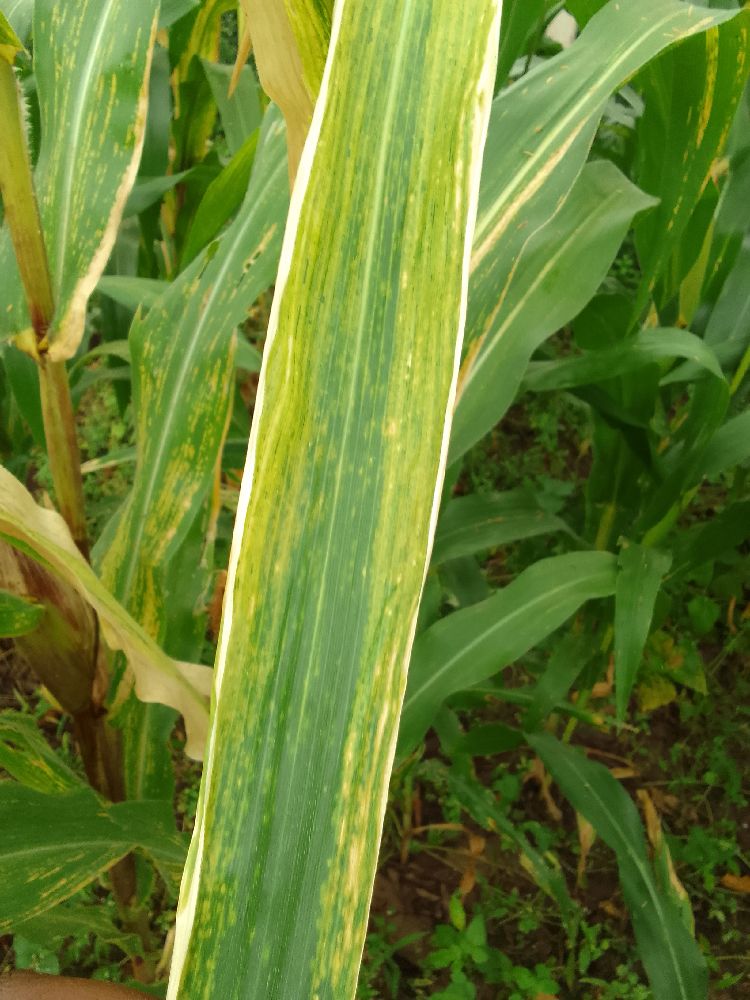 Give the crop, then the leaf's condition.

maize, maize lethal necrosis
